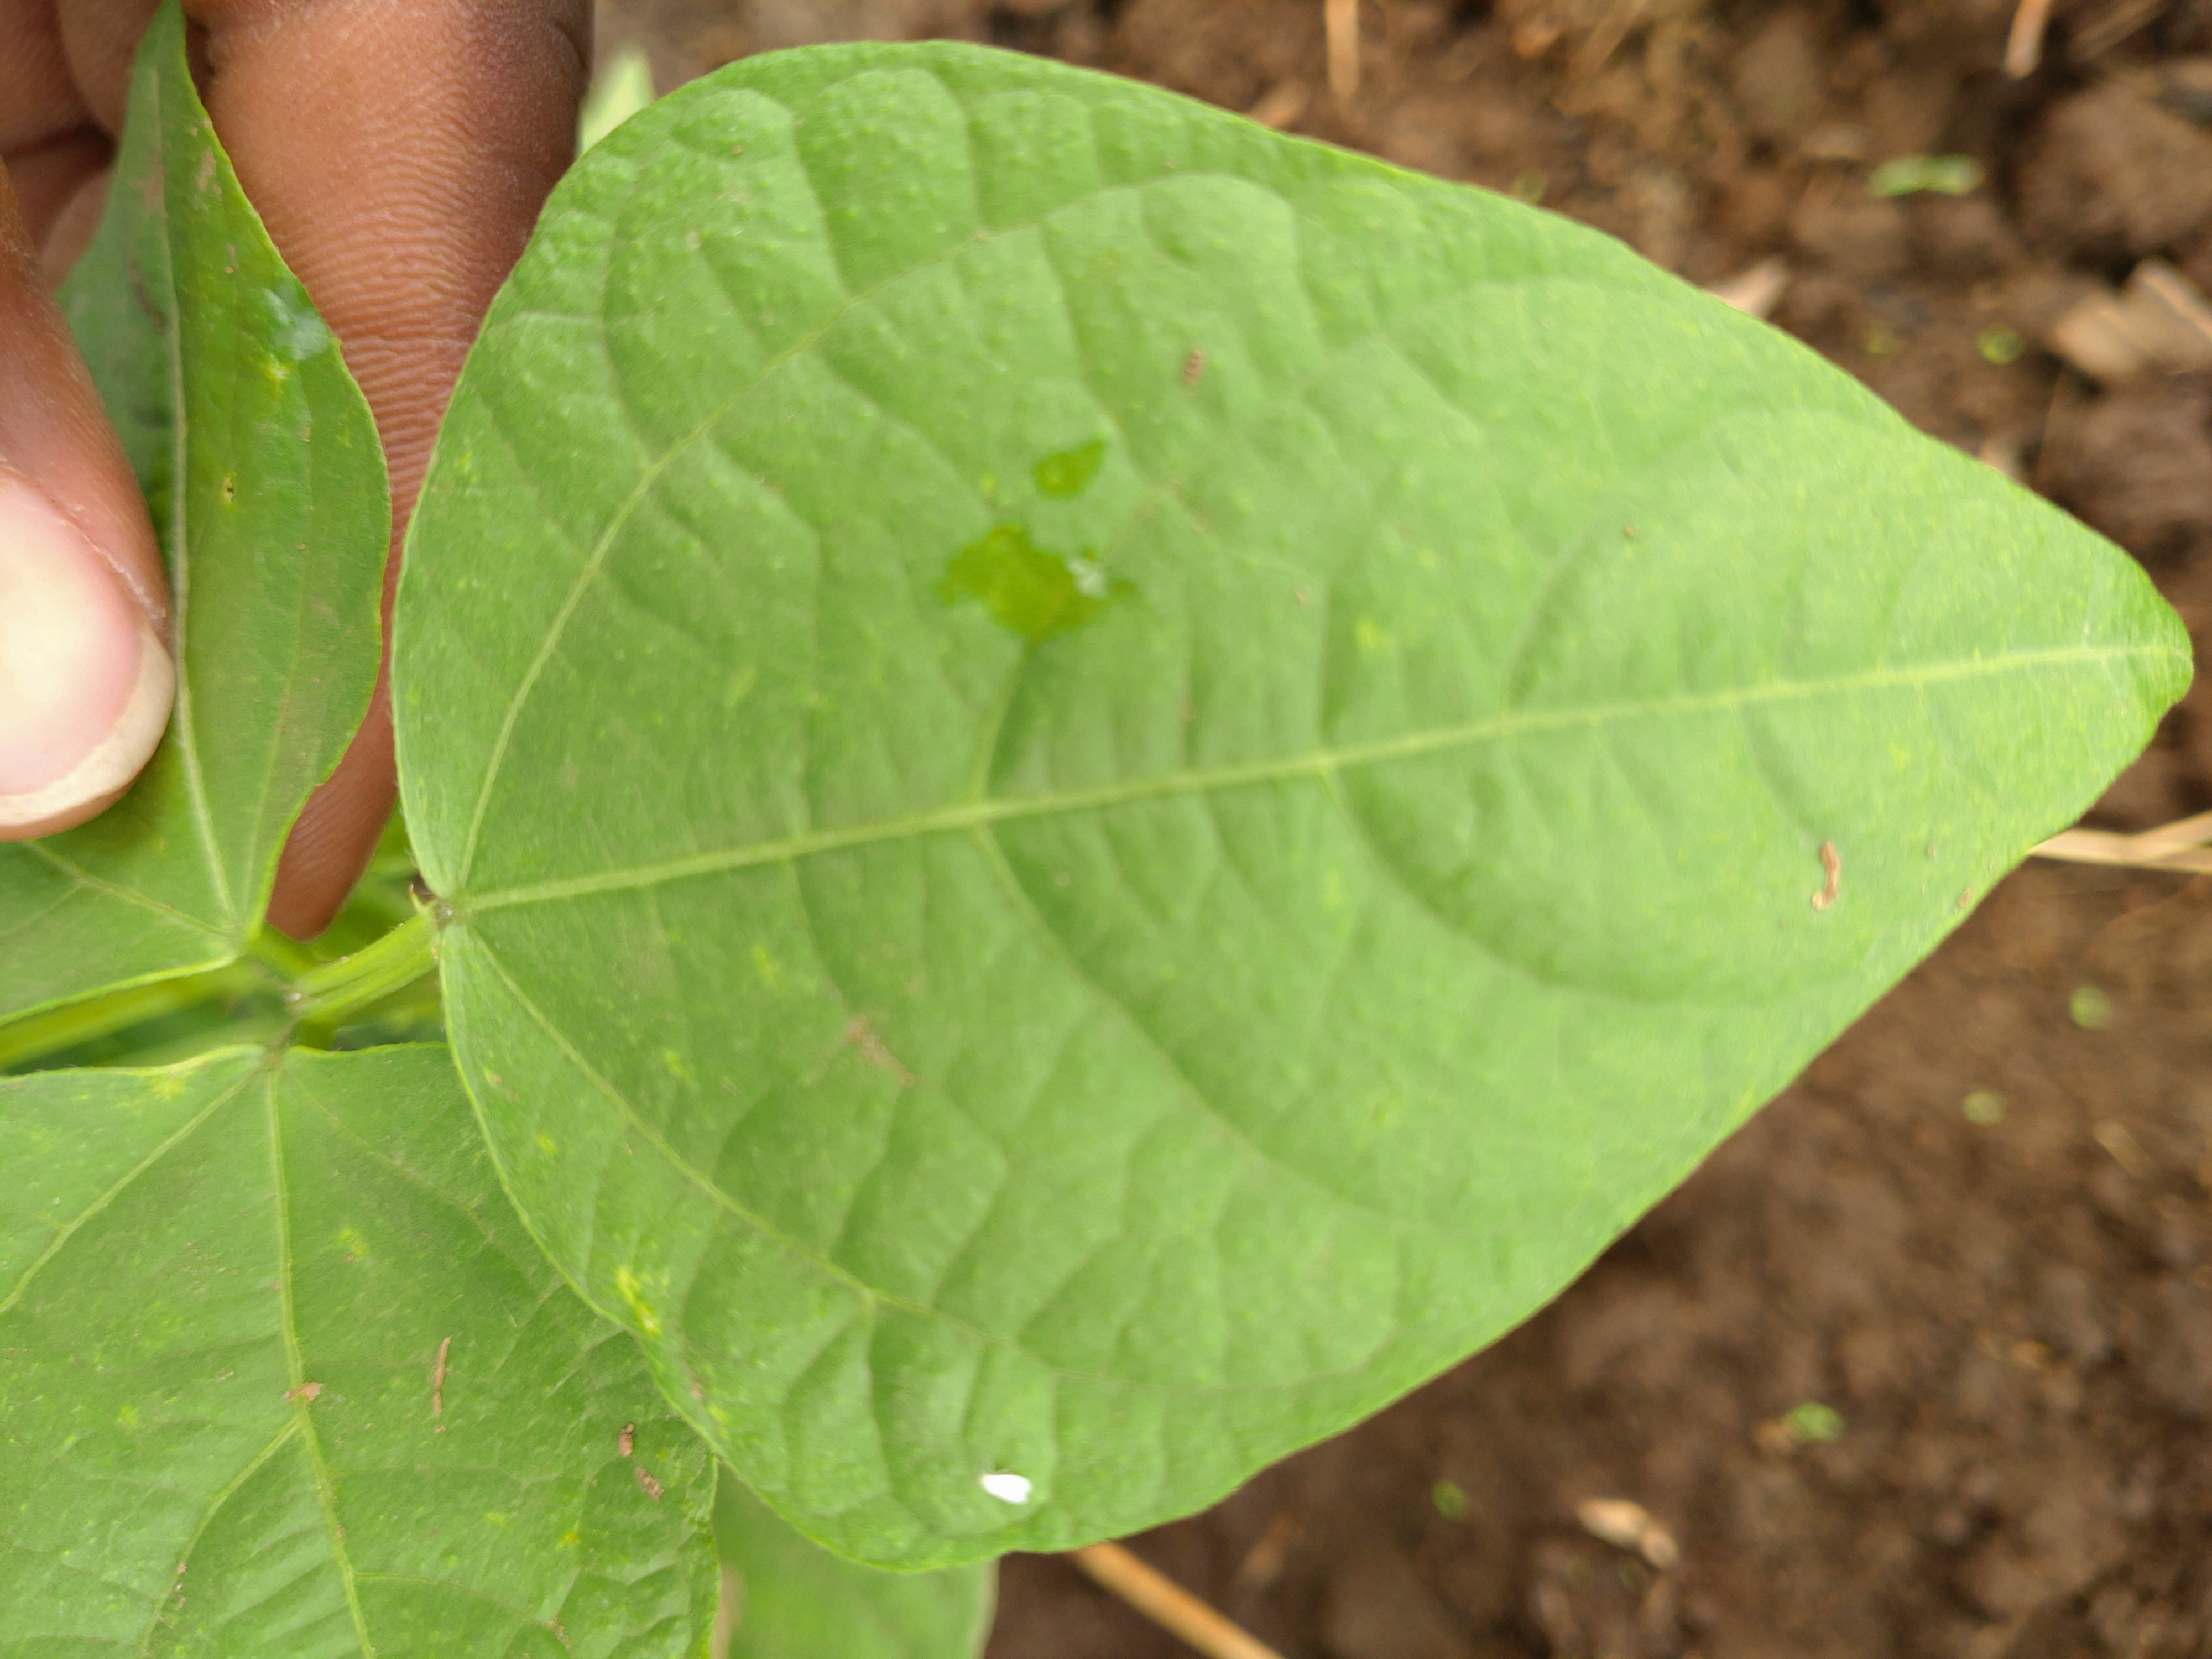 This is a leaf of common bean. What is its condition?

healthy
